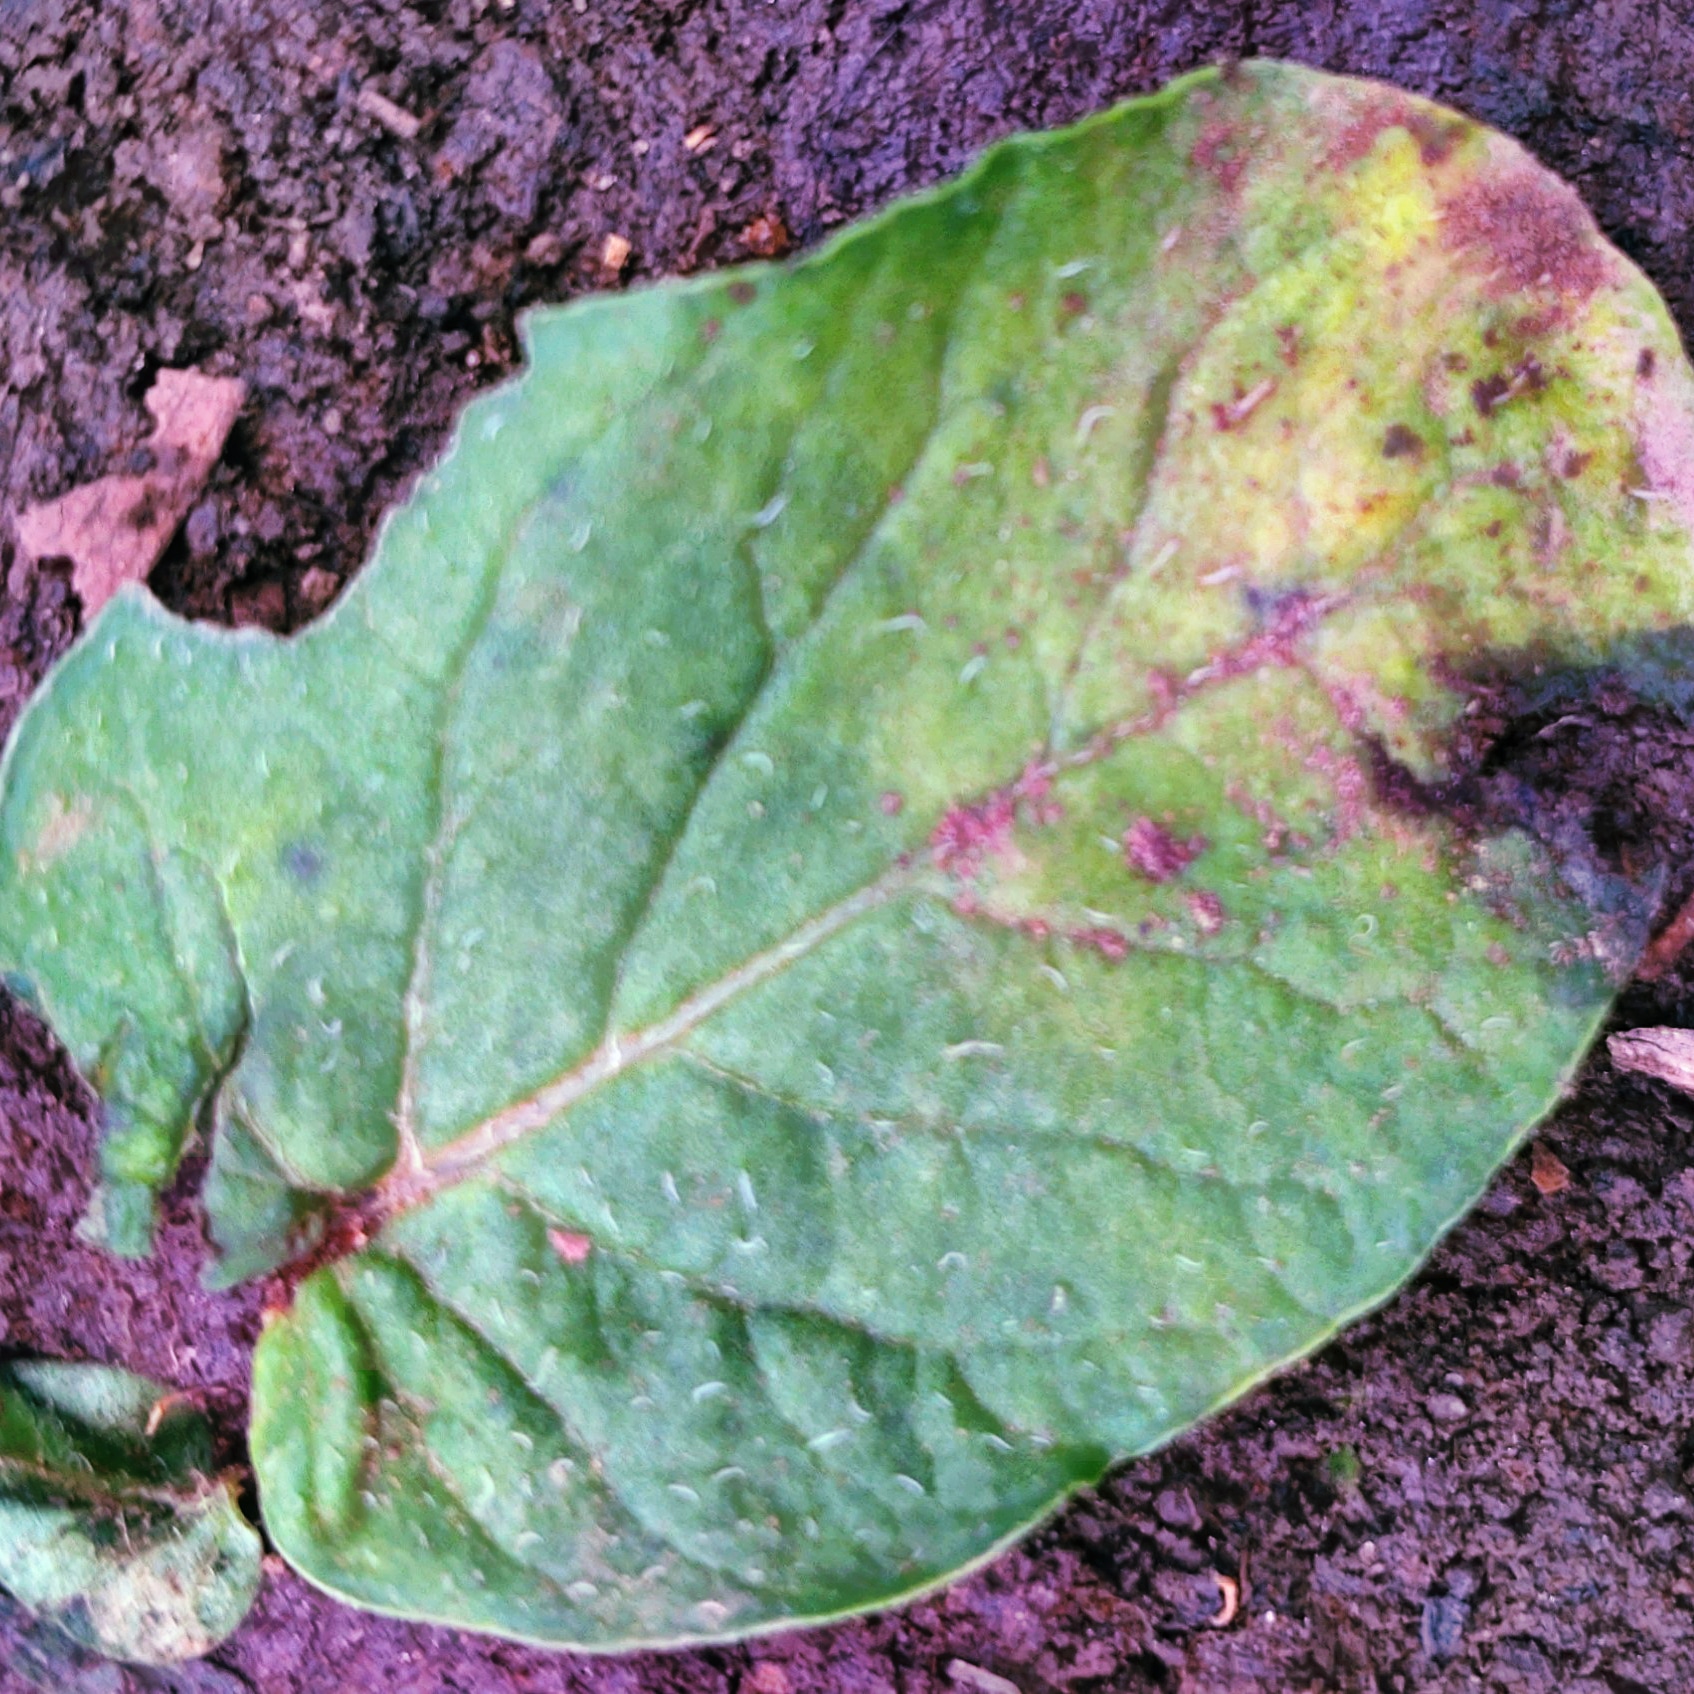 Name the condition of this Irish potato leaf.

late blight
